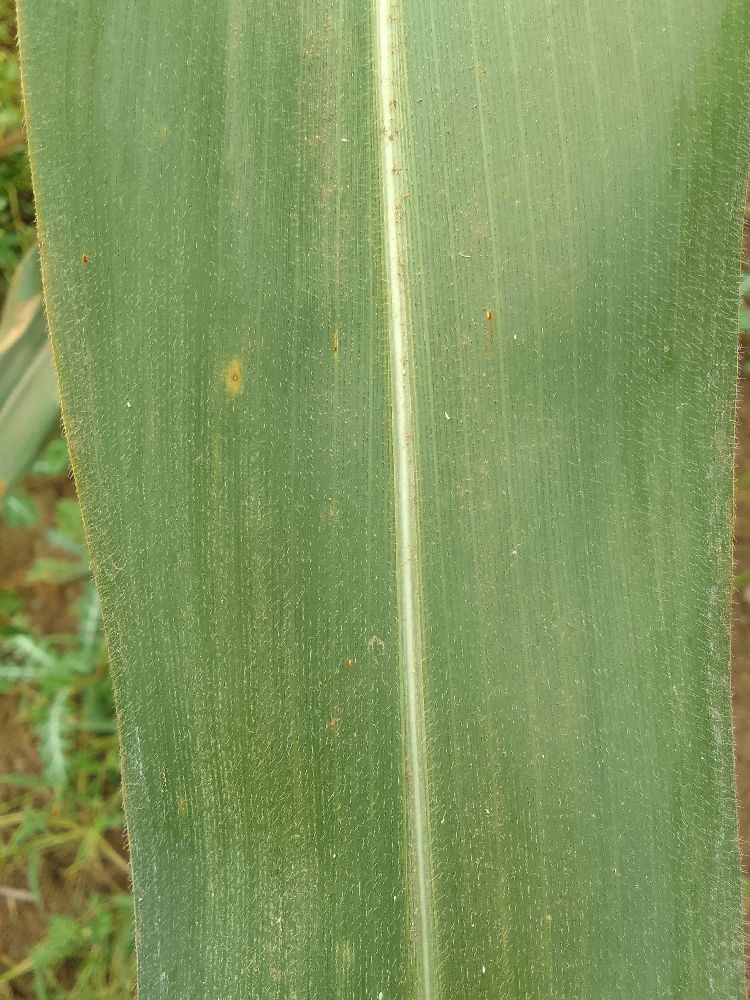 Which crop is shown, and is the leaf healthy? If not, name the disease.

maize, healthy
